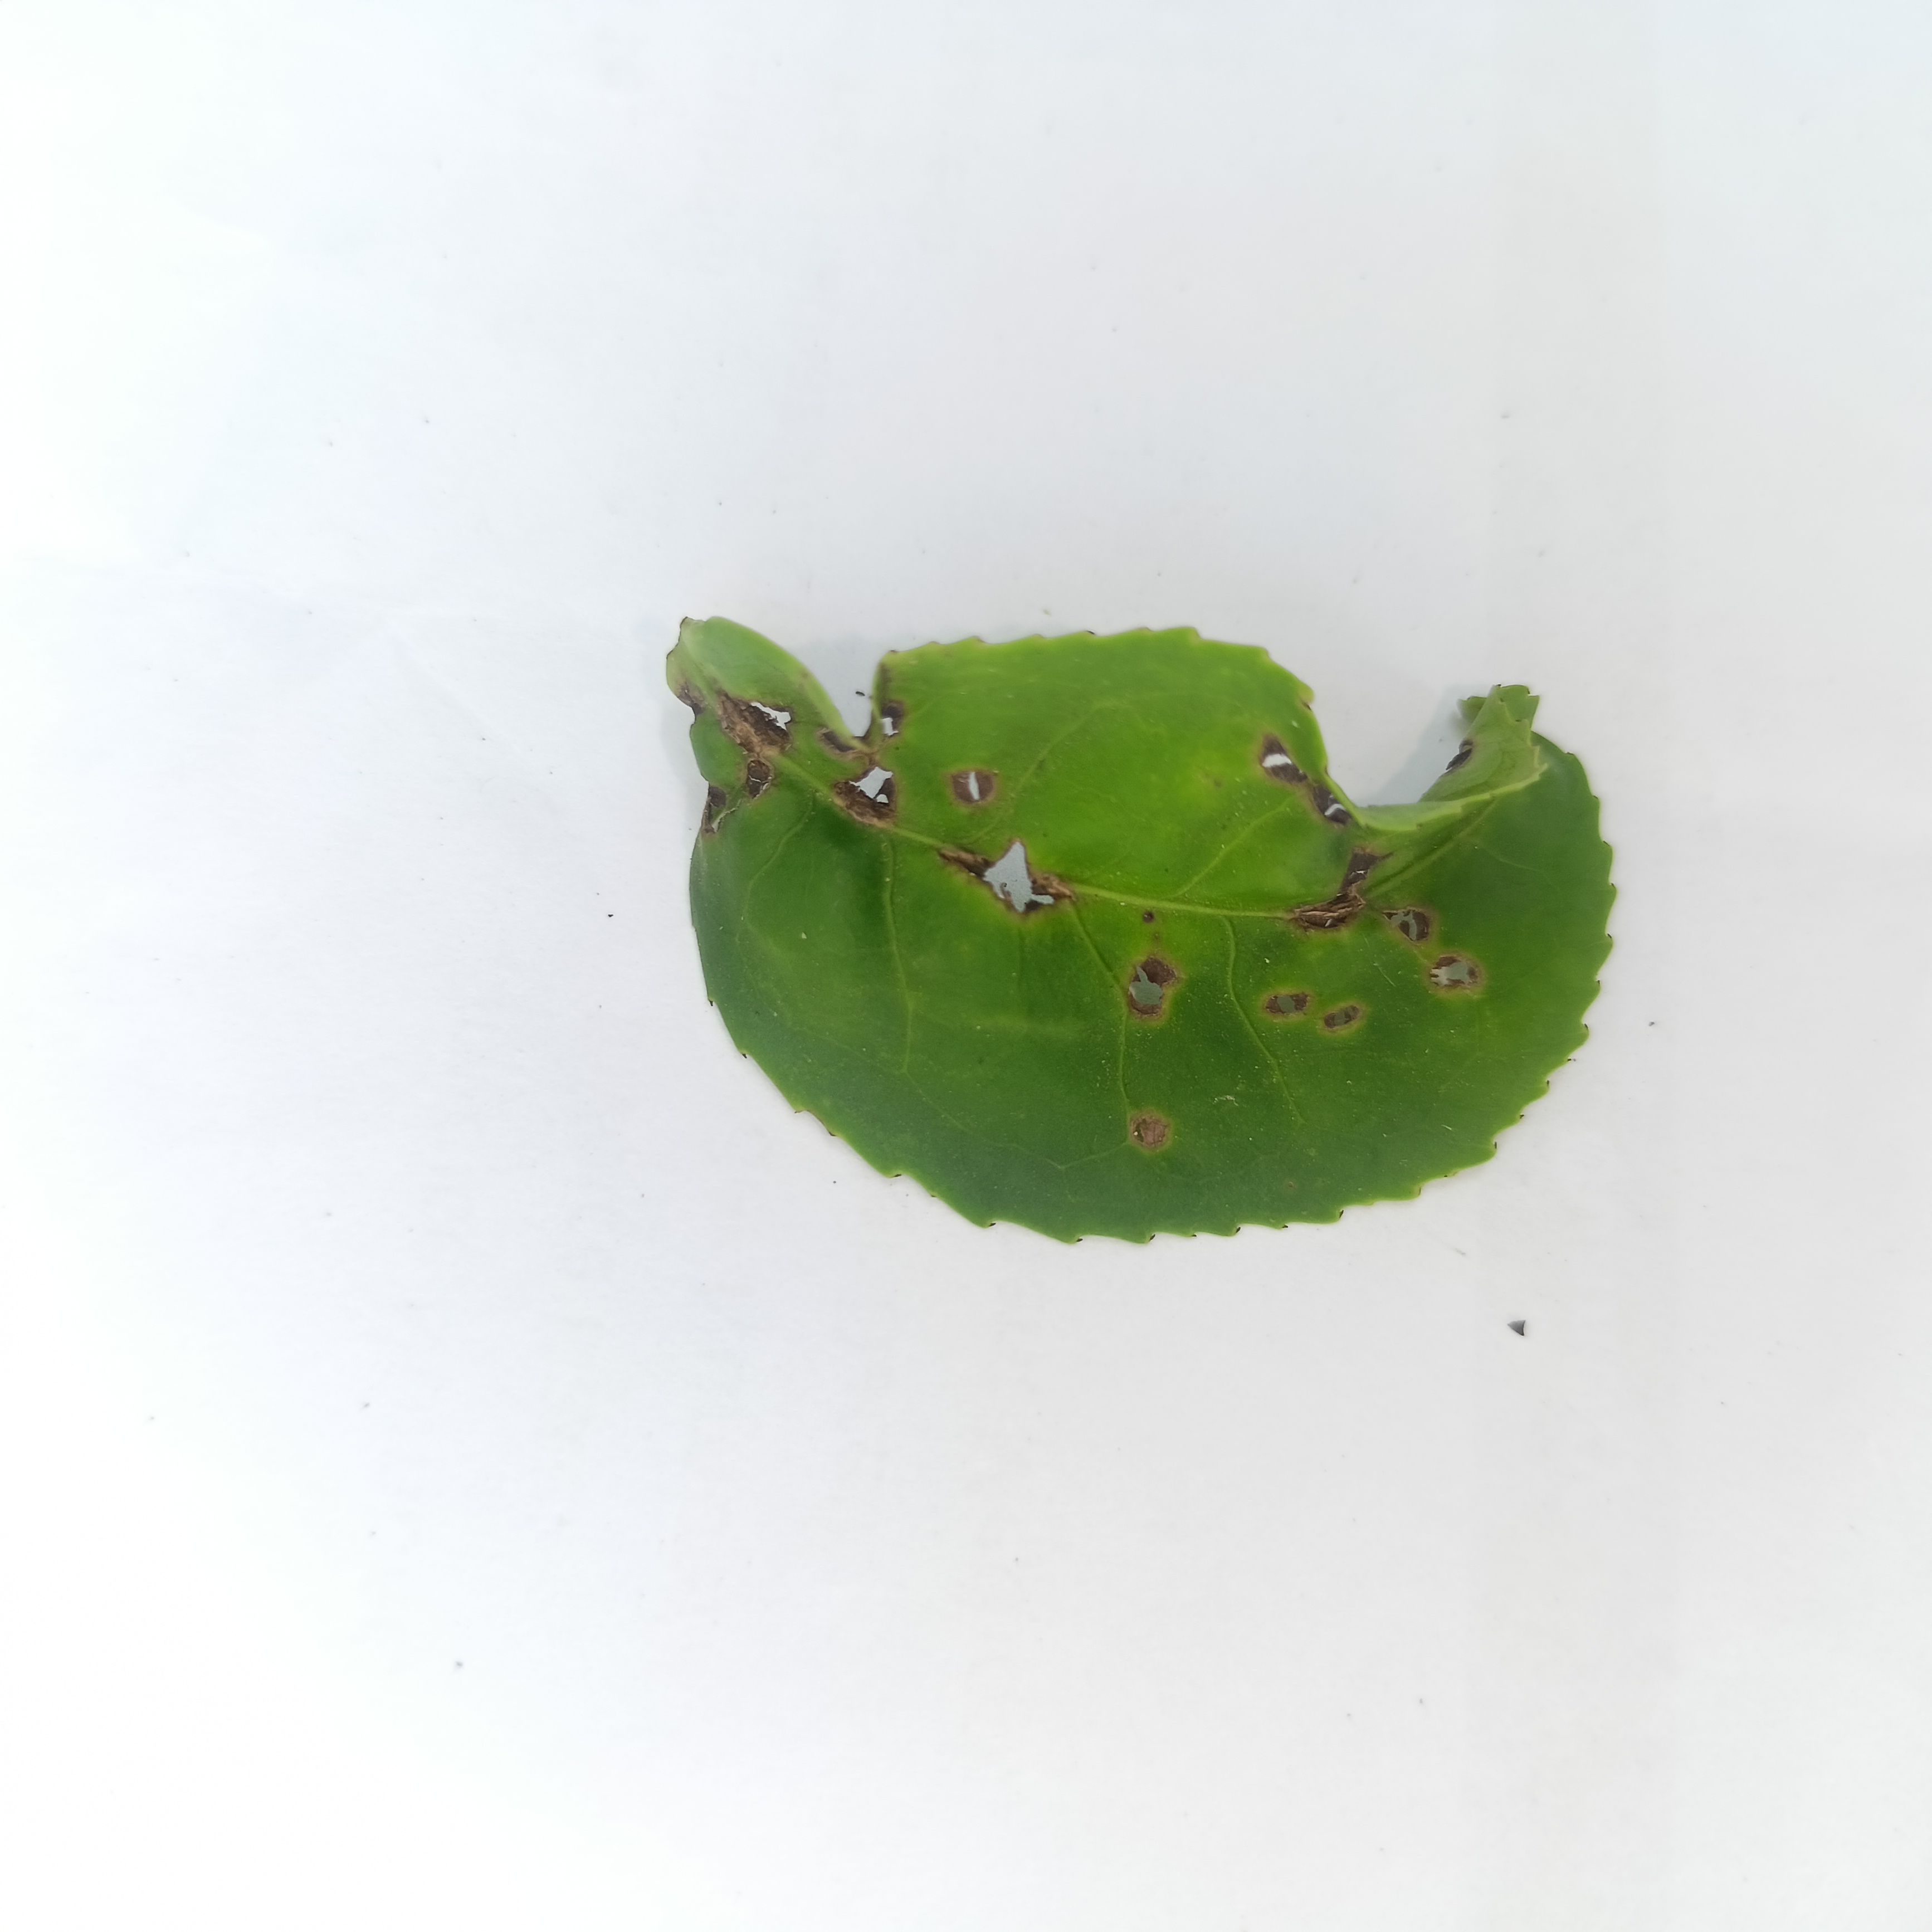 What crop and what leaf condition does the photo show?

tea, helopeltis
